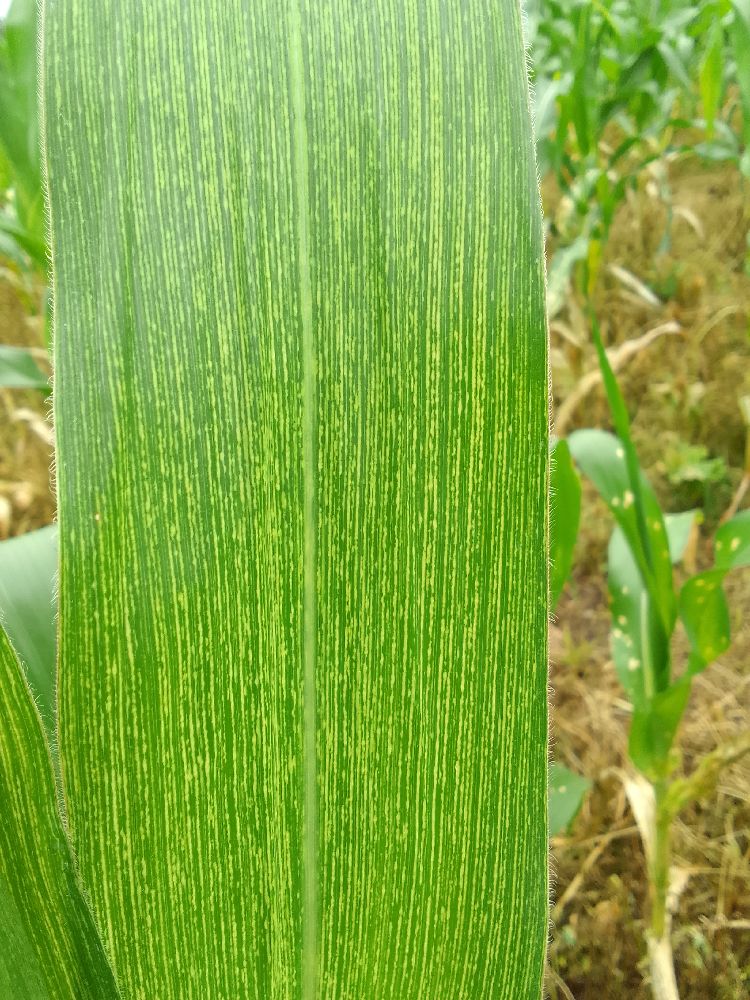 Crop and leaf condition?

maize, maize streak virus
